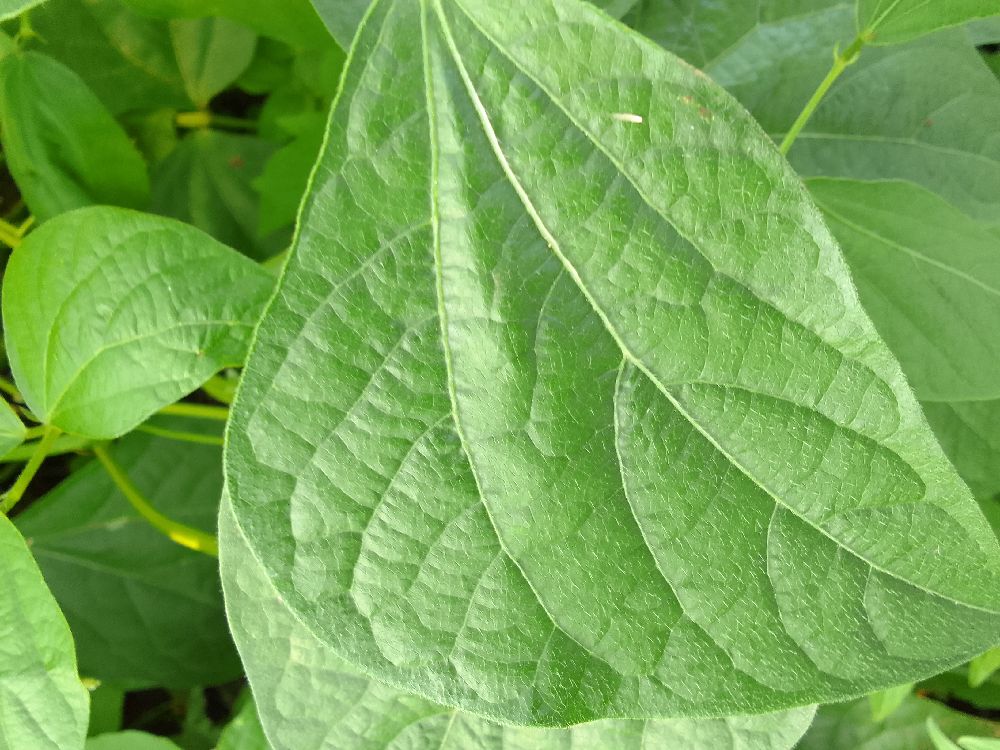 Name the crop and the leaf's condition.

common bean, healthy
